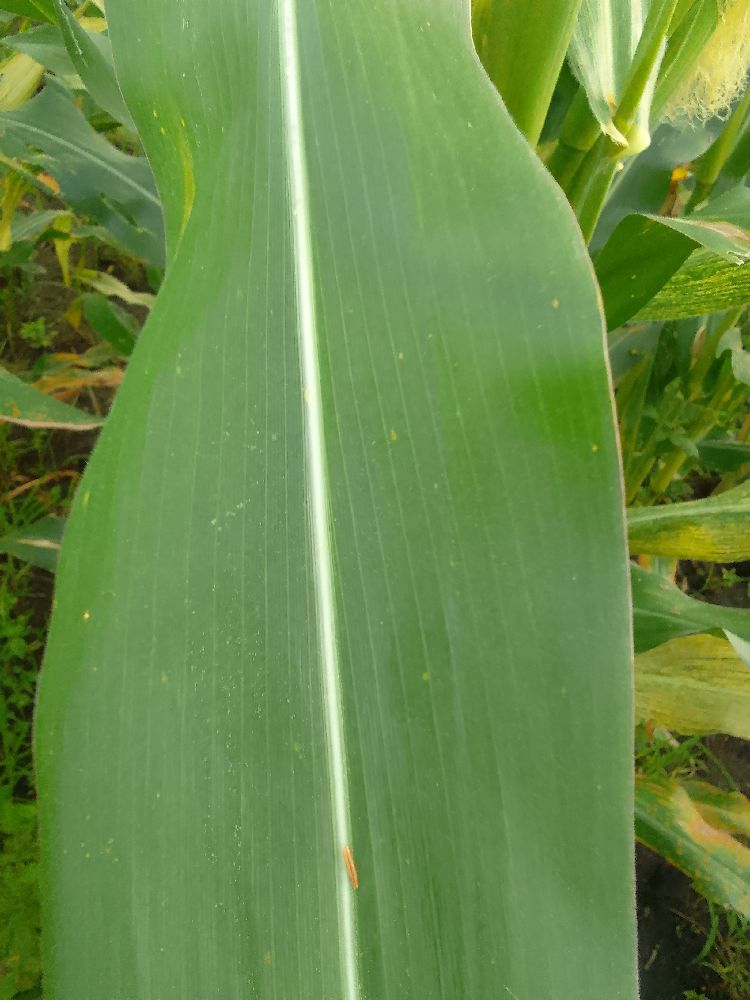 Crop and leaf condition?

maize, healthy
